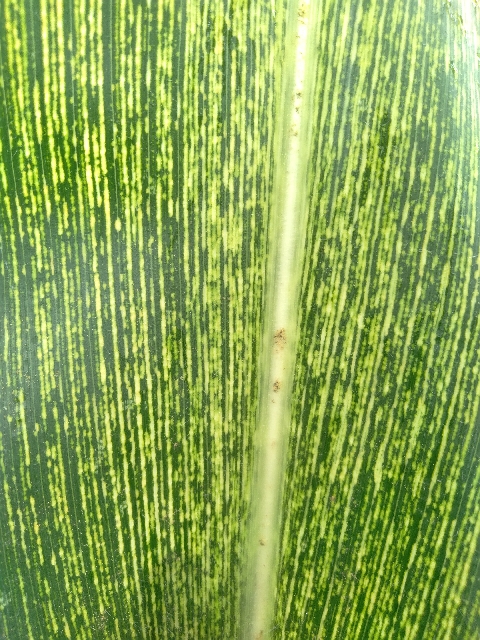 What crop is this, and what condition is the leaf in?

maize, maize streak virus
